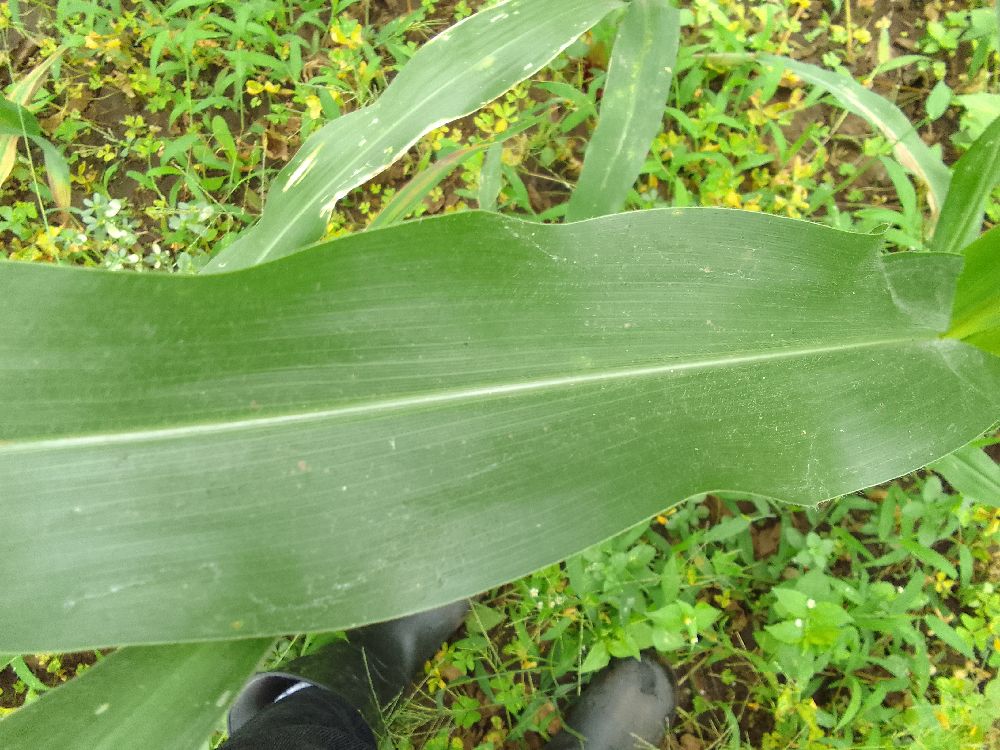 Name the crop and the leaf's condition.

maize, healthy
